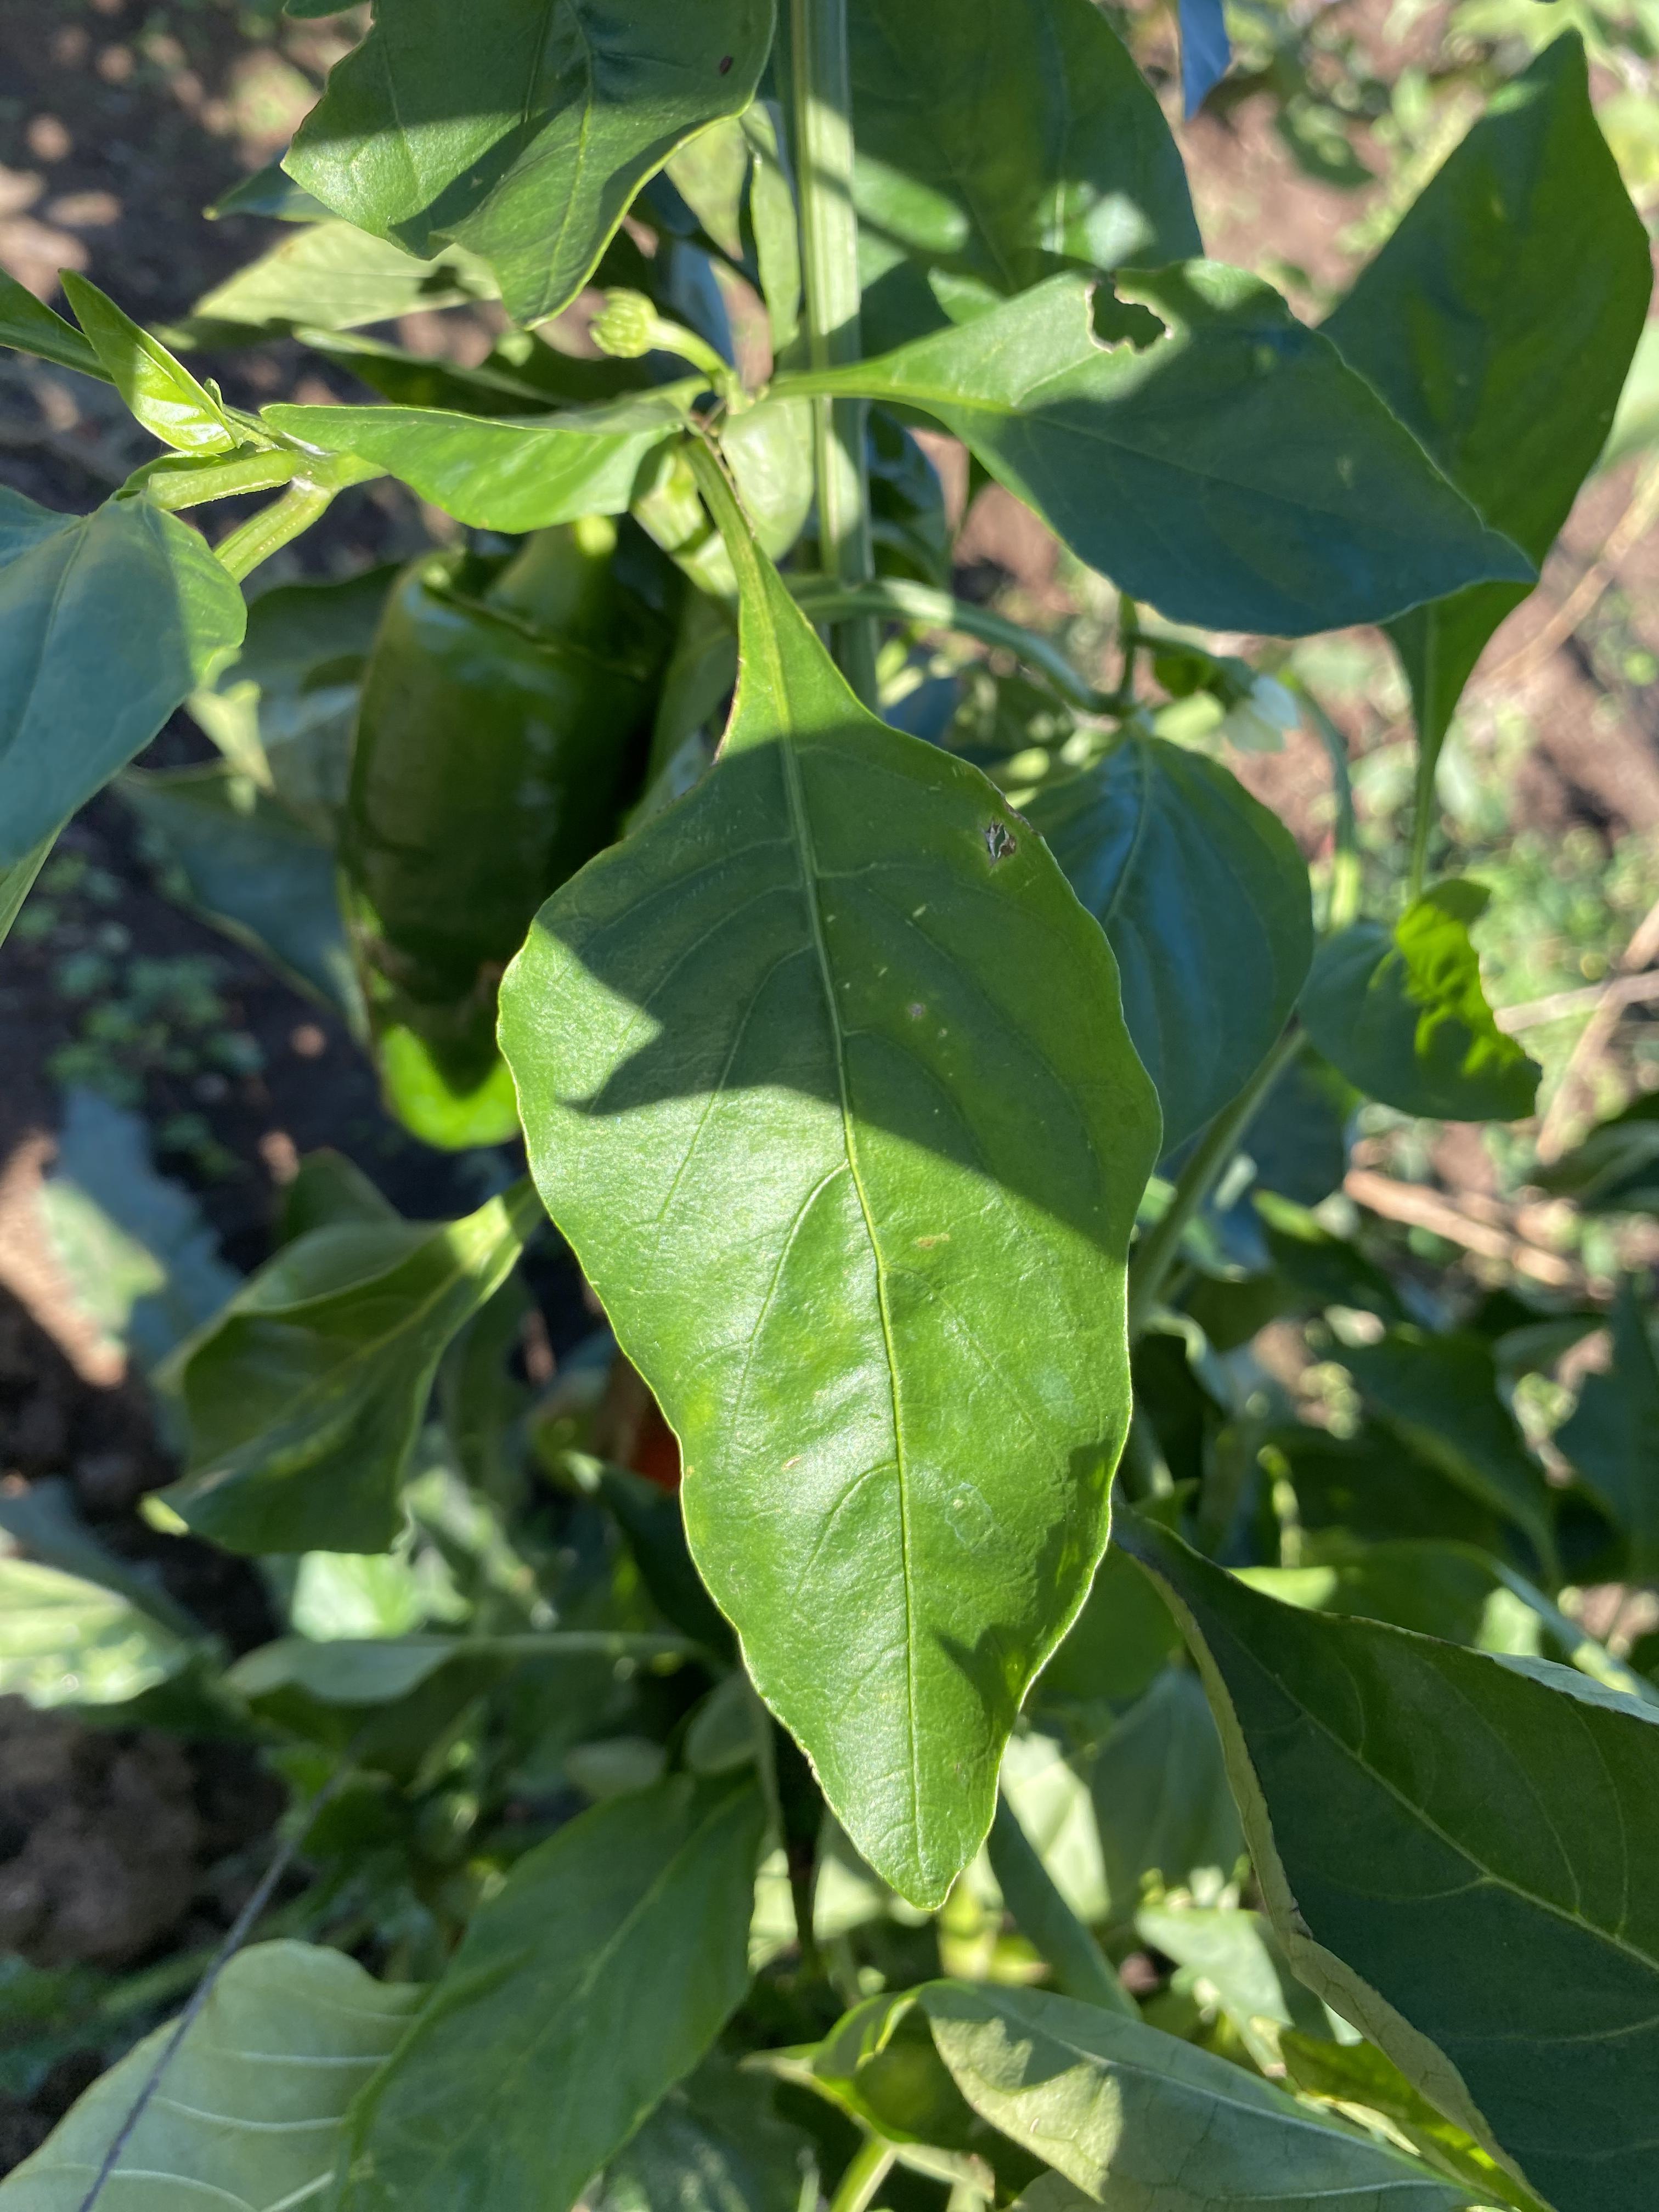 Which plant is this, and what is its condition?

bell pepper, healthy
